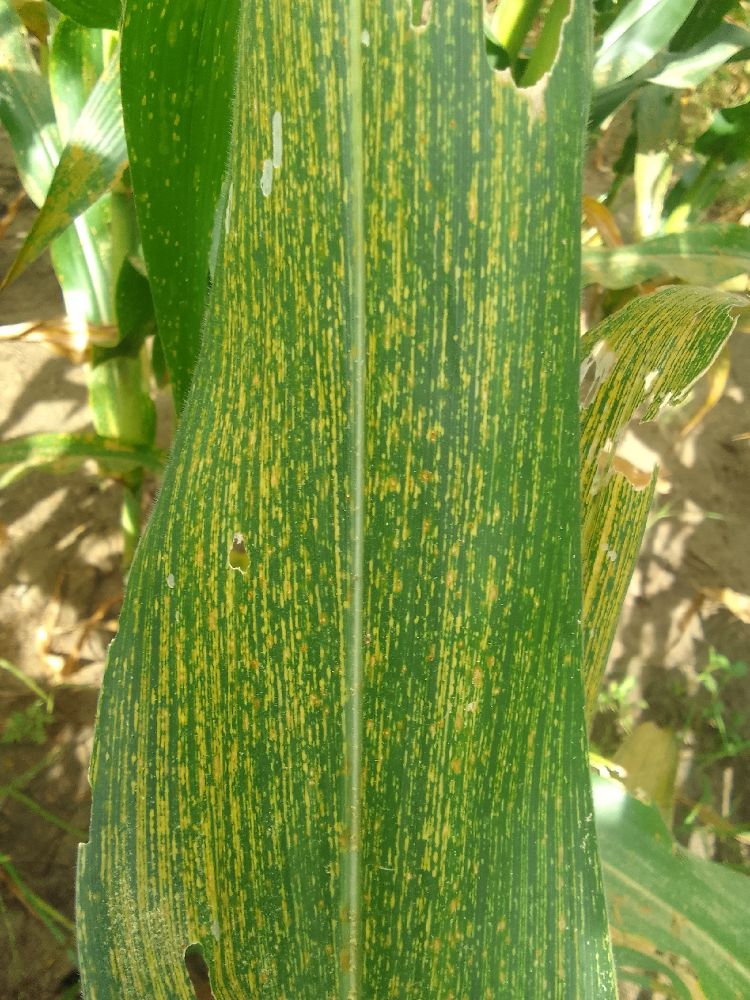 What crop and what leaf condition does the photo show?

maize, maize streak virus
